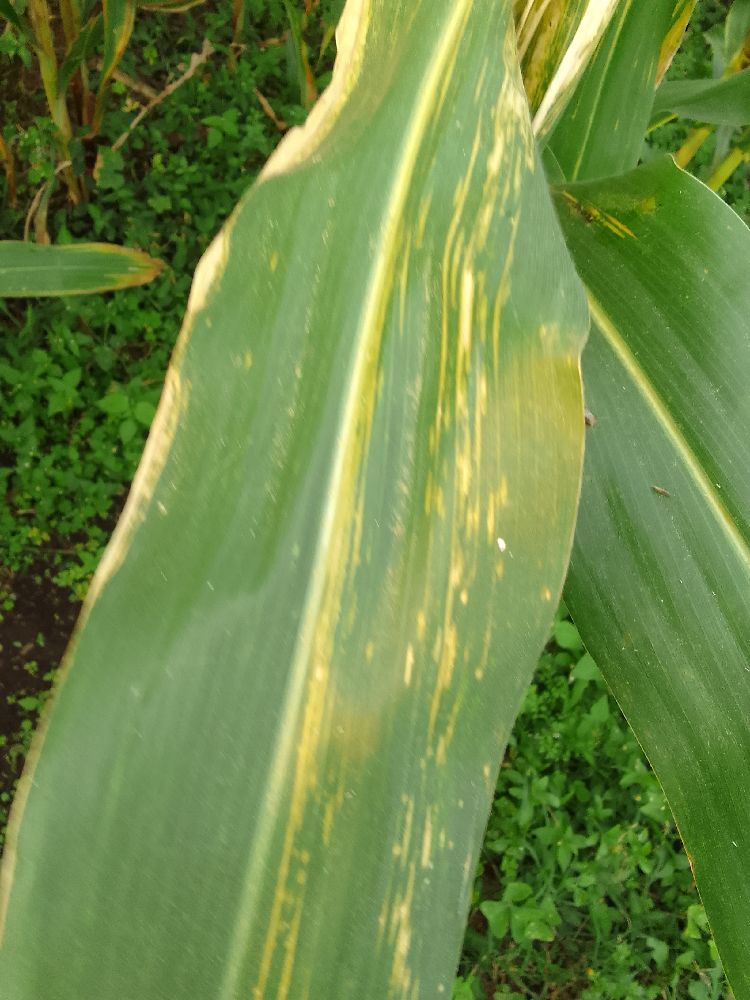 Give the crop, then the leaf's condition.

maize, maize lethal necrosis
